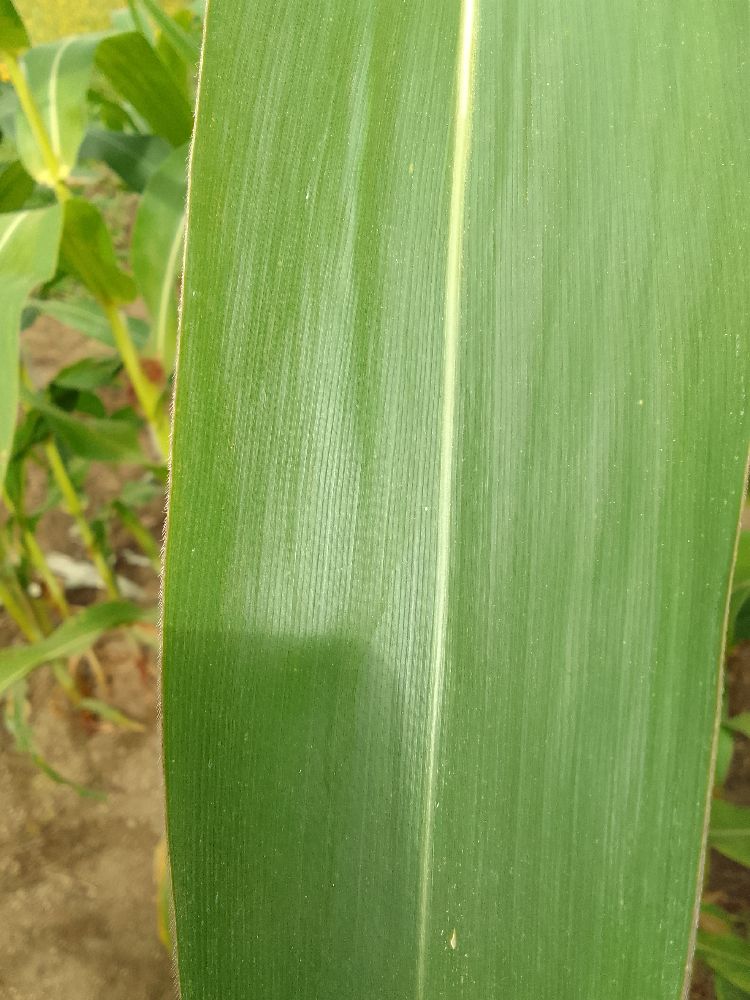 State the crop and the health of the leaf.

maize, healthy
